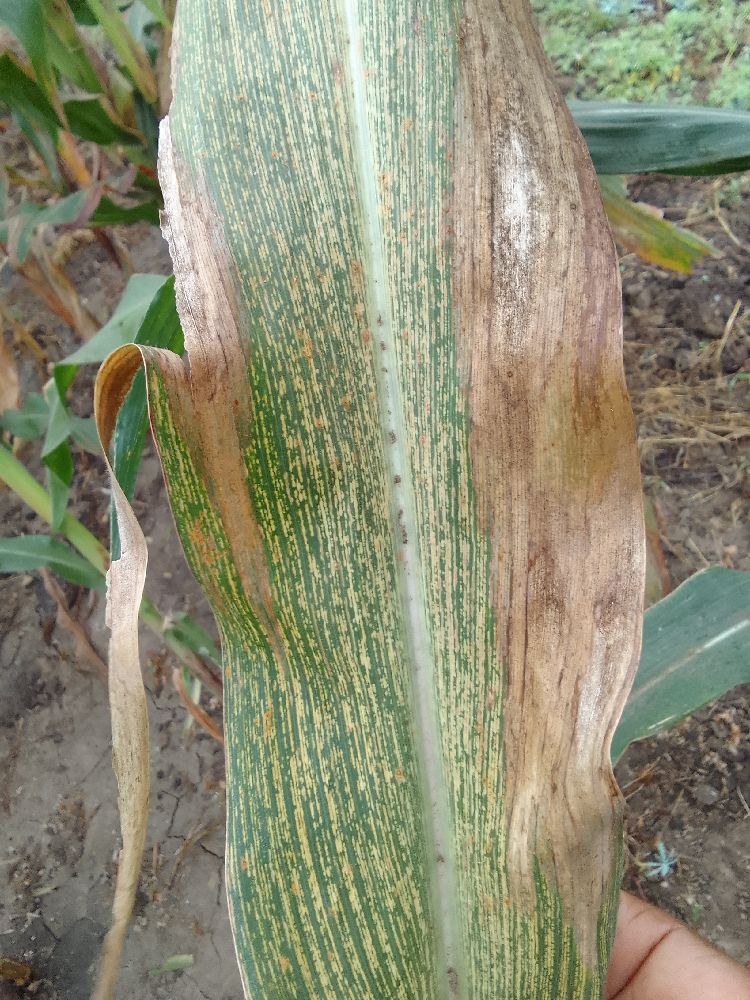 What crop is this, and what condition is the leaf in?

maize, maize streak virus
